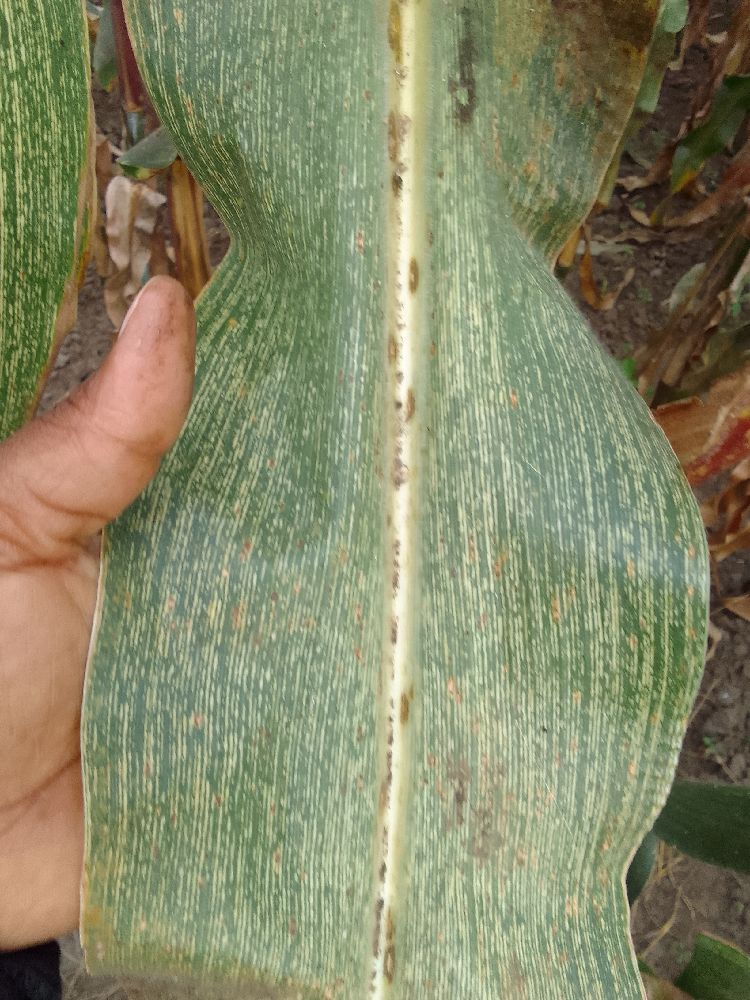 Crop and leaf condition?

maize, maize streak virus
